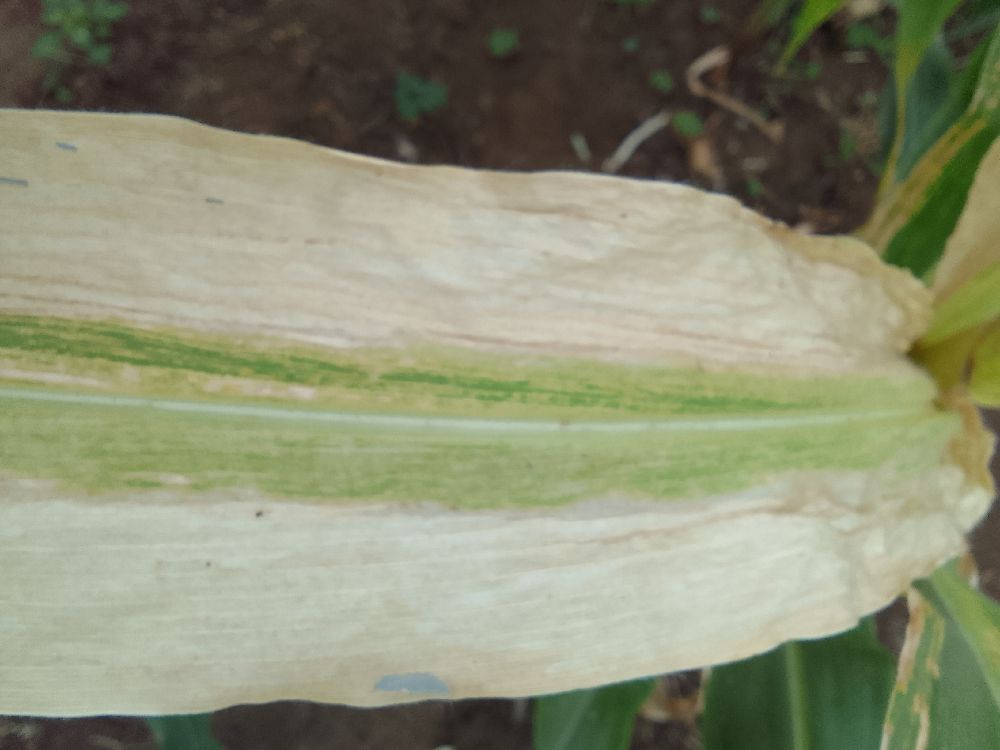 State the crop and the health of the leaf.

maize, maize lethal necrosis
